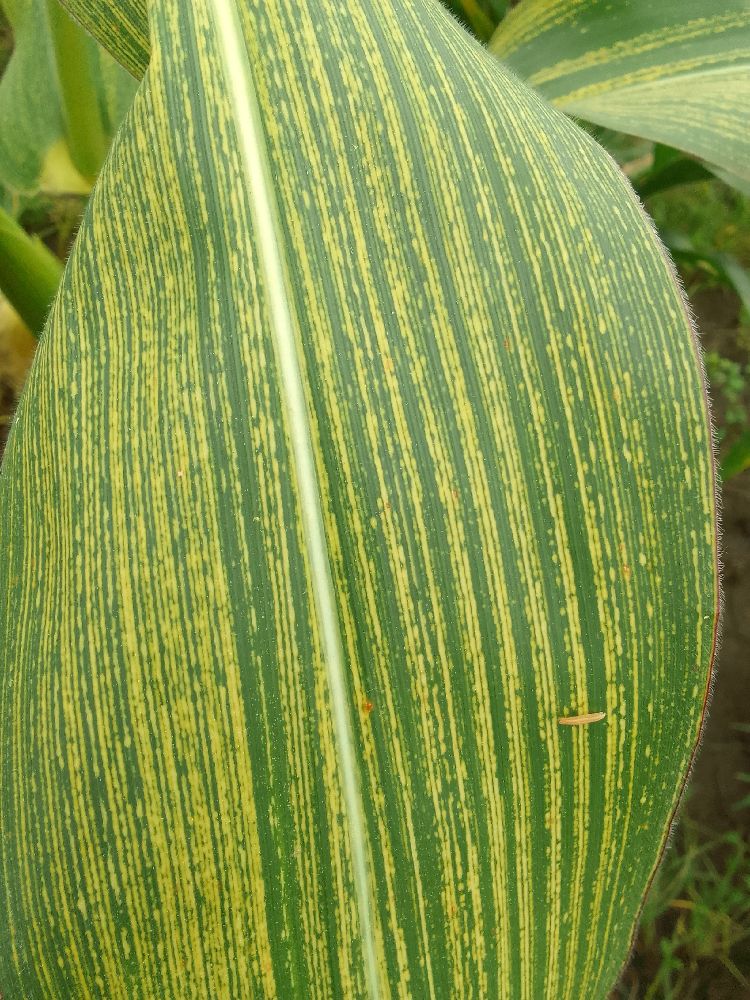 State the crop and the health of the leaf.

maize, maize streak virus
